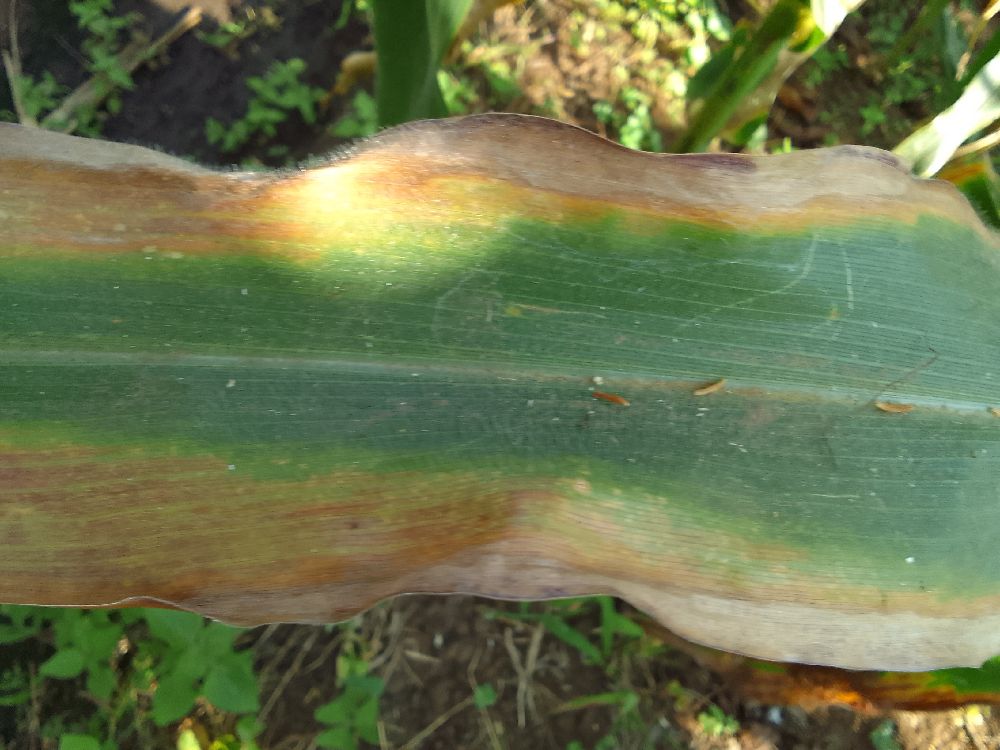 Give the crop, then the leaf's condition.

maize, maize lethal necrosis
